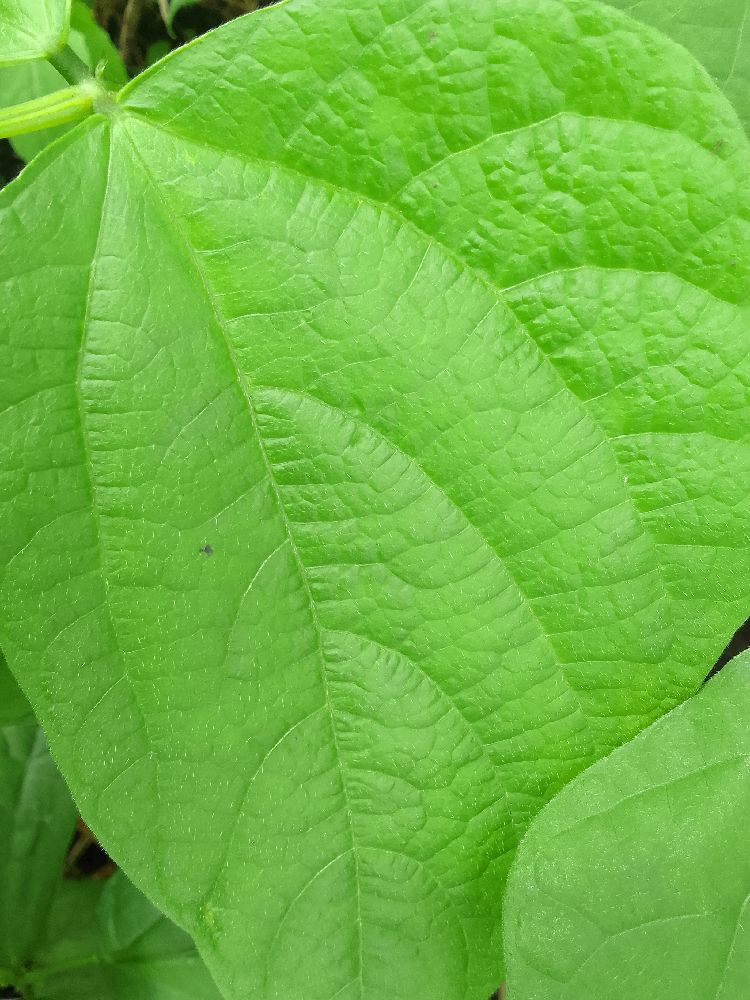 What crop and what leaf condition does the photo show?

common bean, healthy
